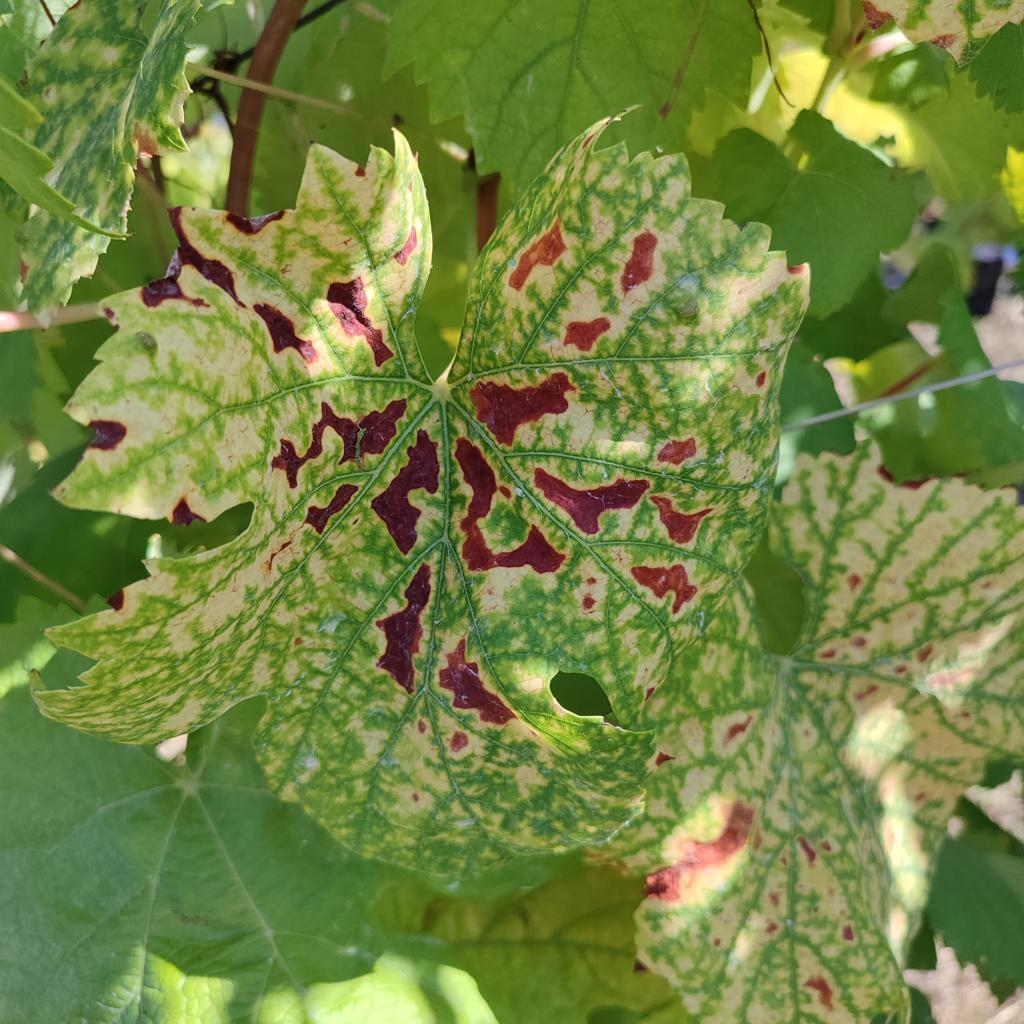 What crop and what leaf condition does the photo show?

grapevine, esca complex
